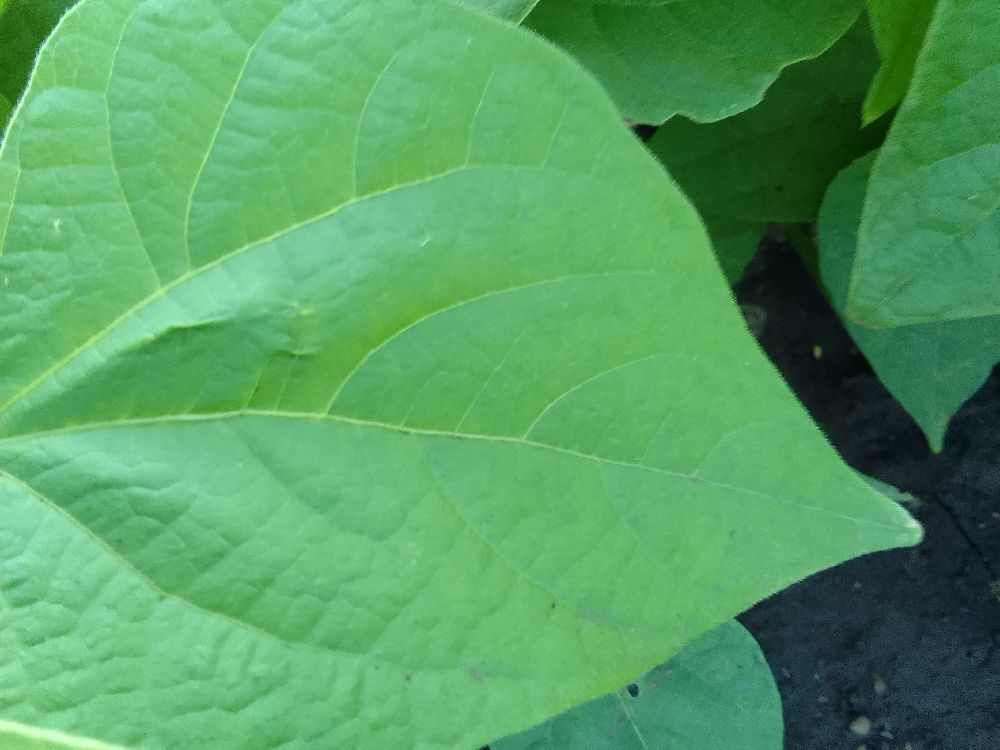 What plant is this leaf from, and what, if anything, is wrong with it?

common bean, healthy
